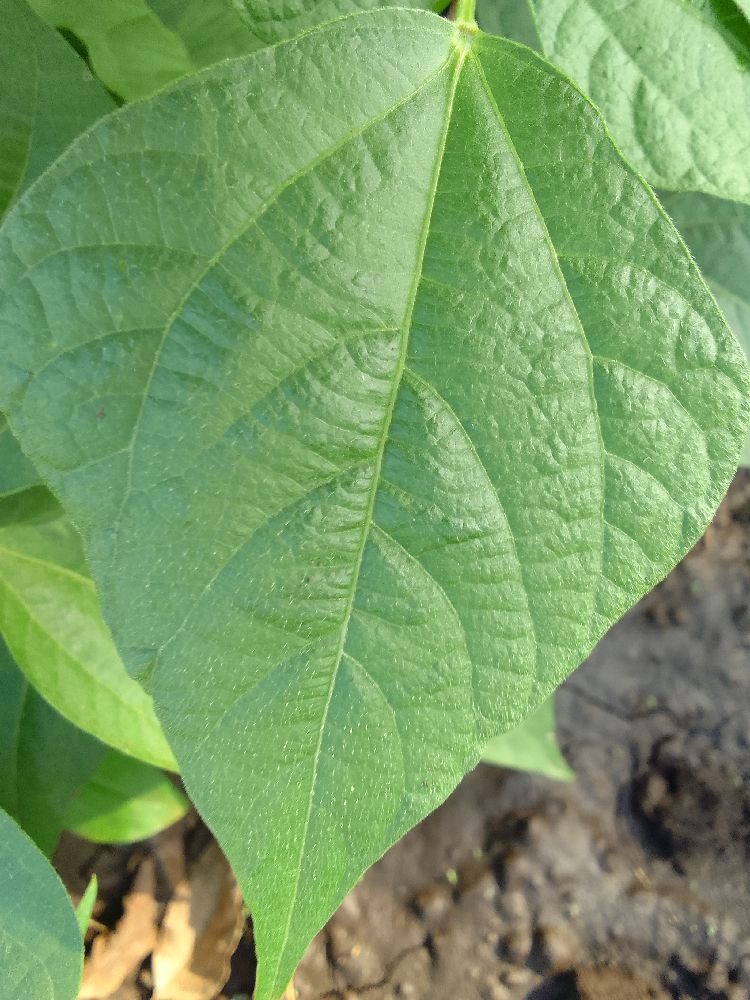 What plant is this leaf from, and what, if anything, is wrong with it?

common bean, healthy
